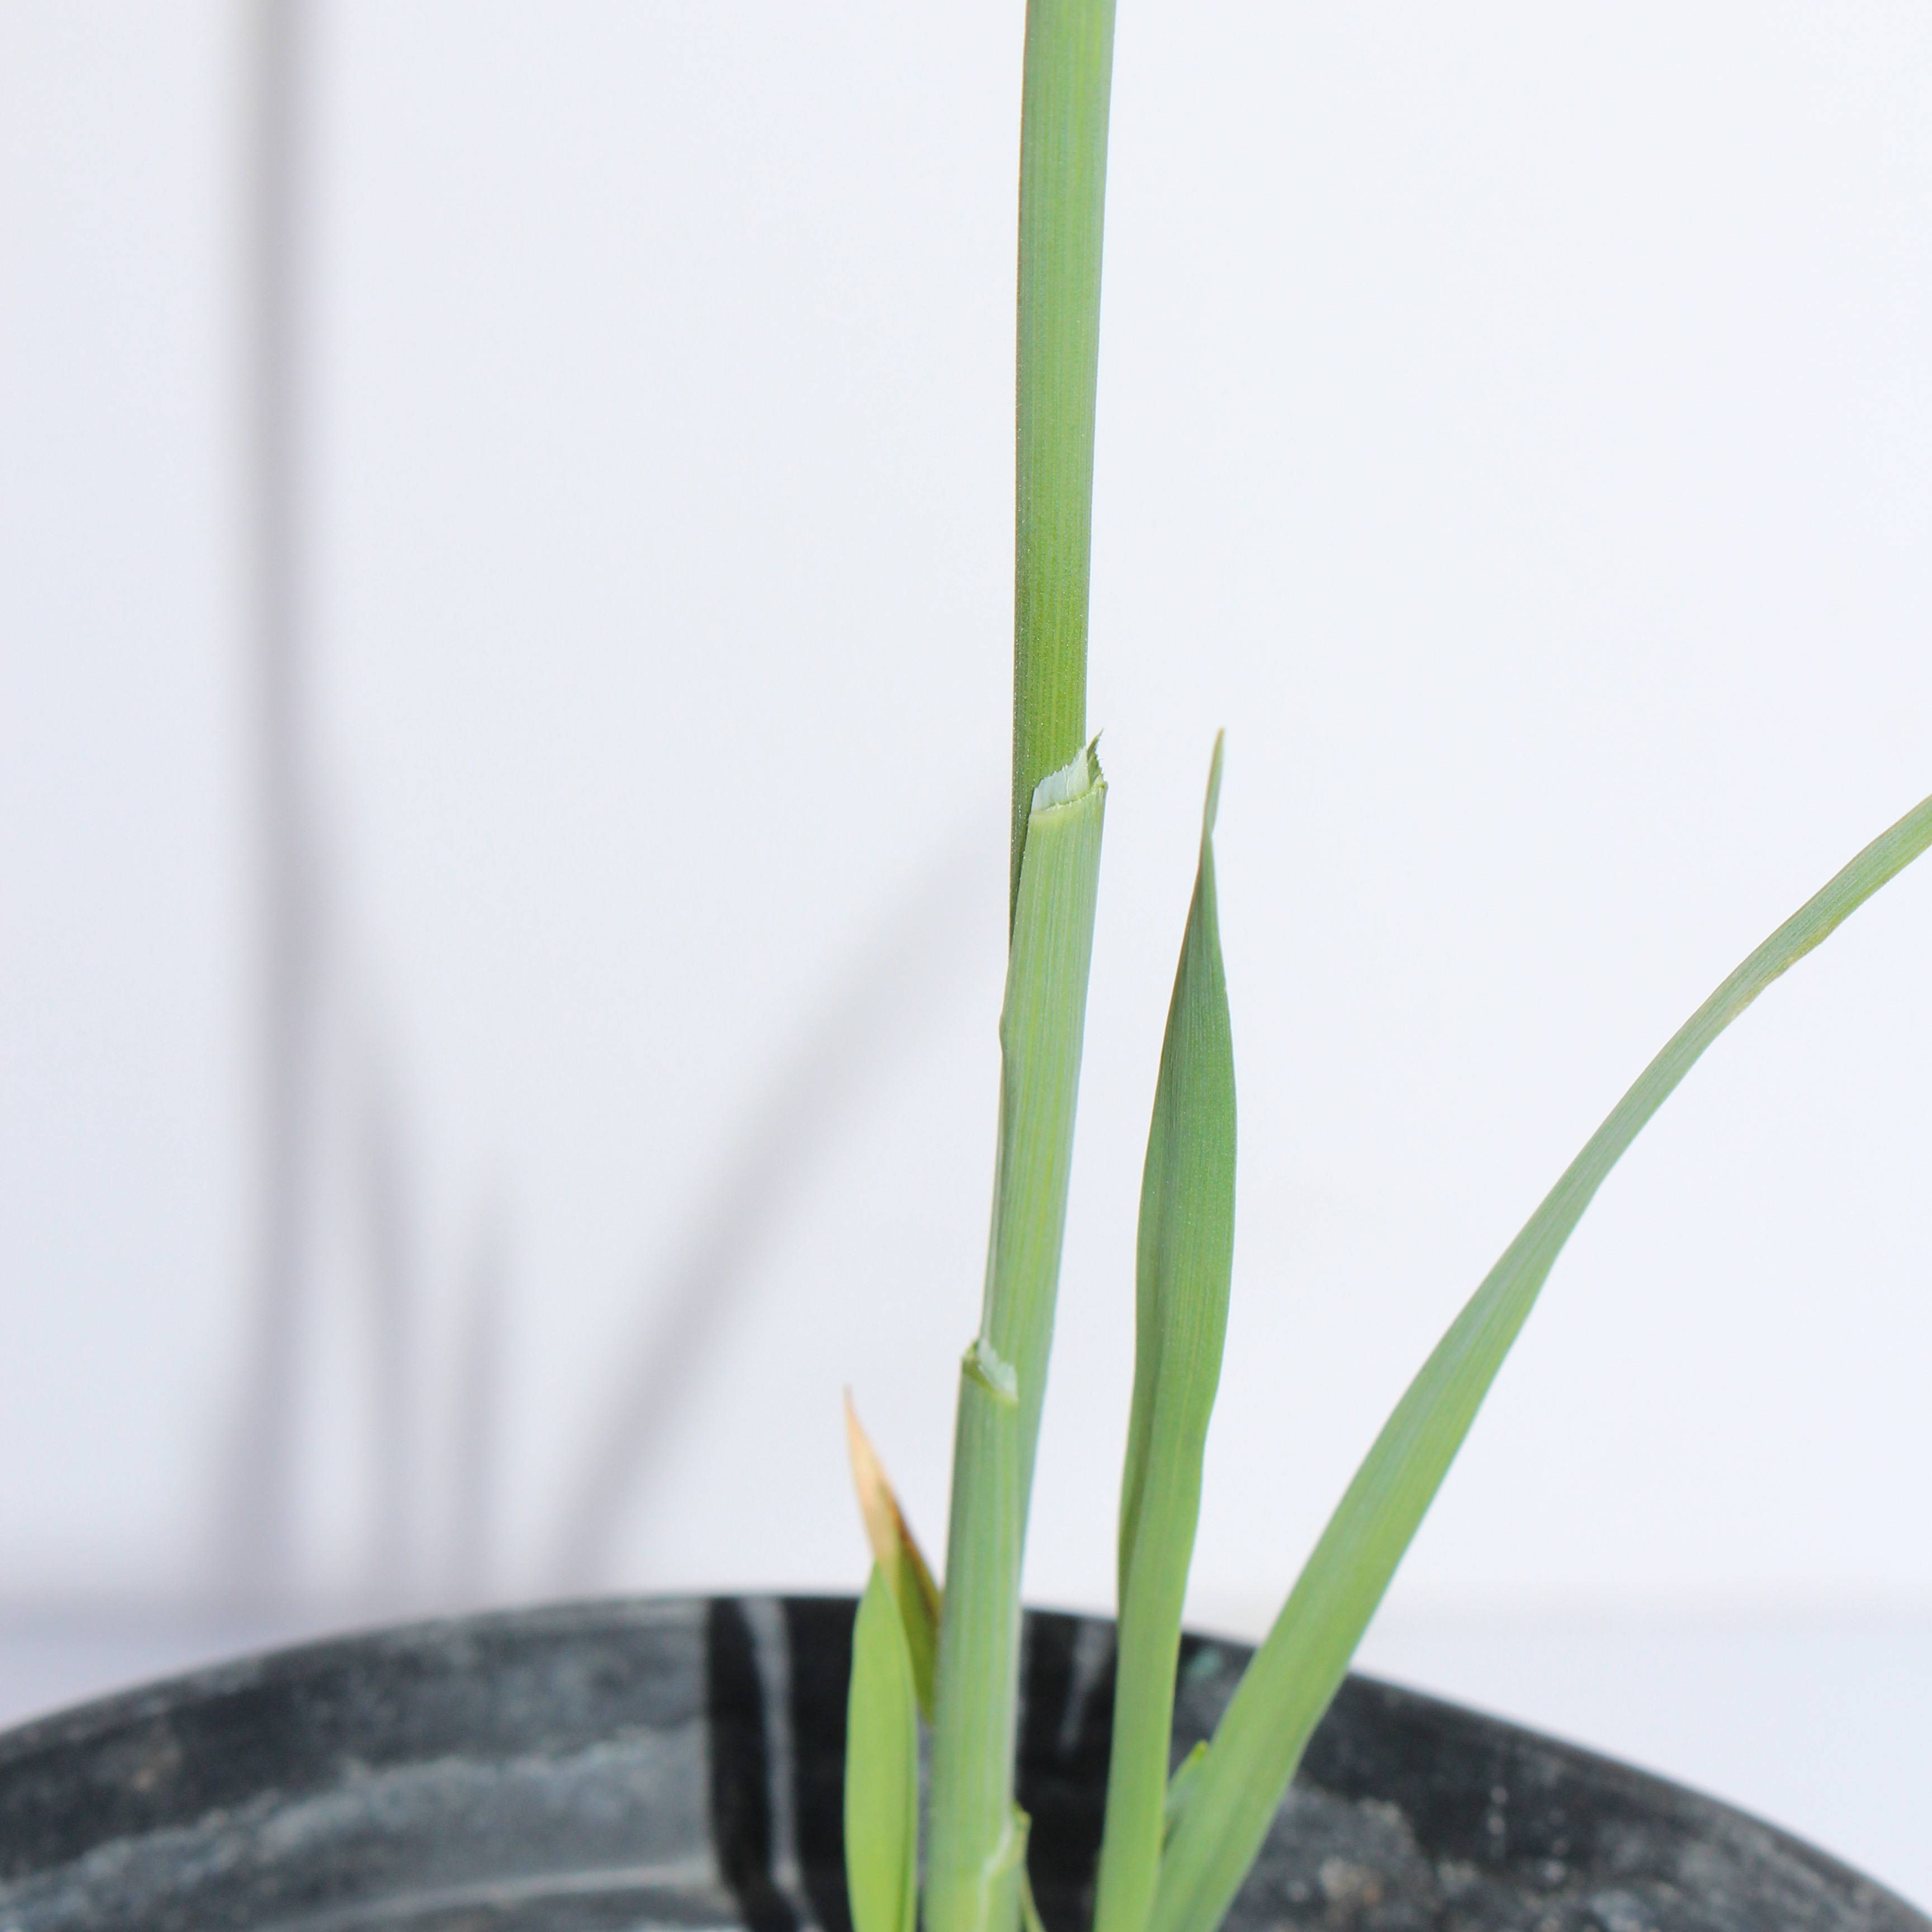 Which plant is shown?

Avena sterilis
